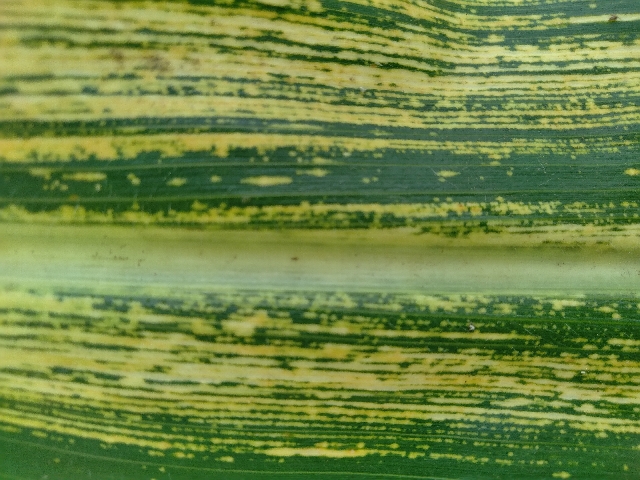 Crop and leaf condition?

maize, maize streak virus
